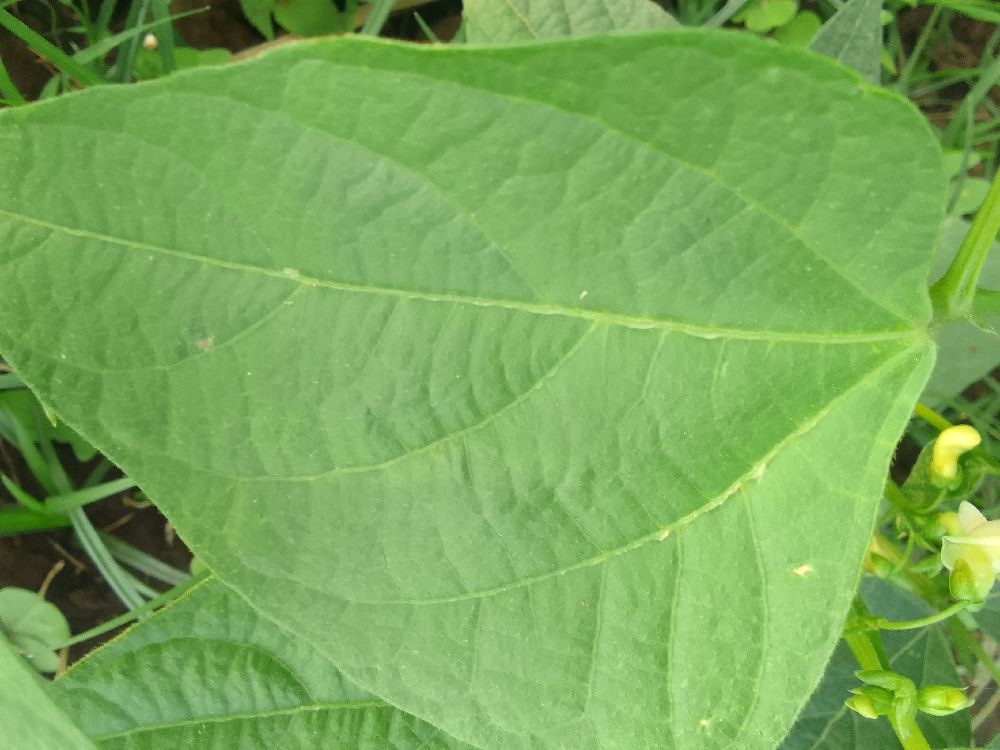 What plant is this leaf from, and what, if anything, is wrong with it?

common bean, healthy
